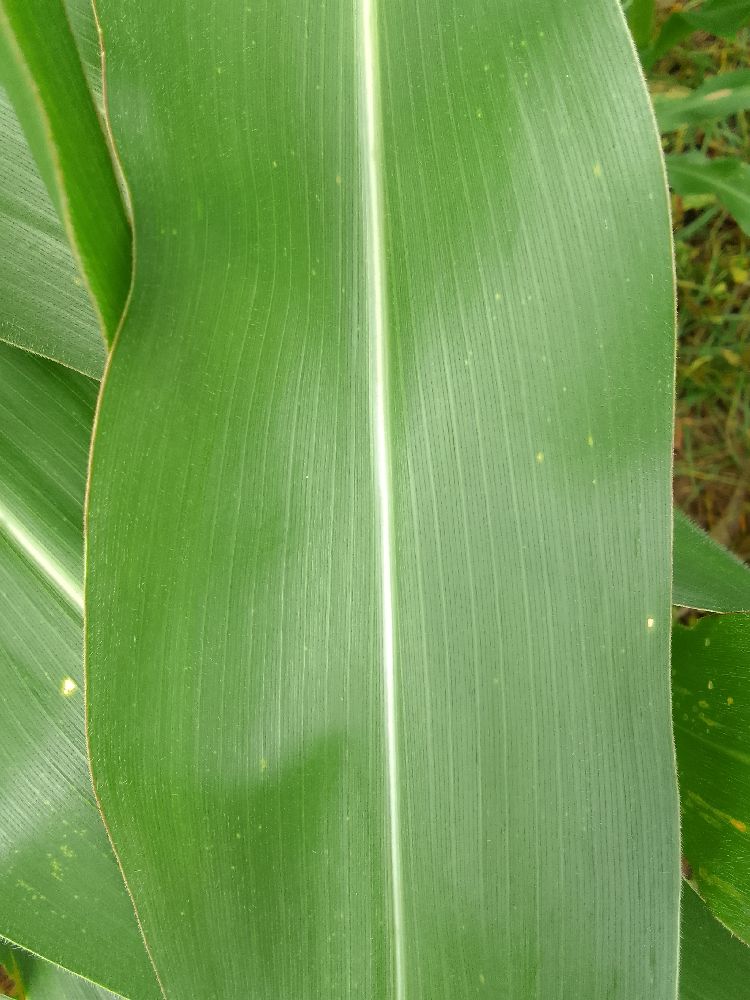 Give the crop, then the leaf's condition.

maize, healthy
